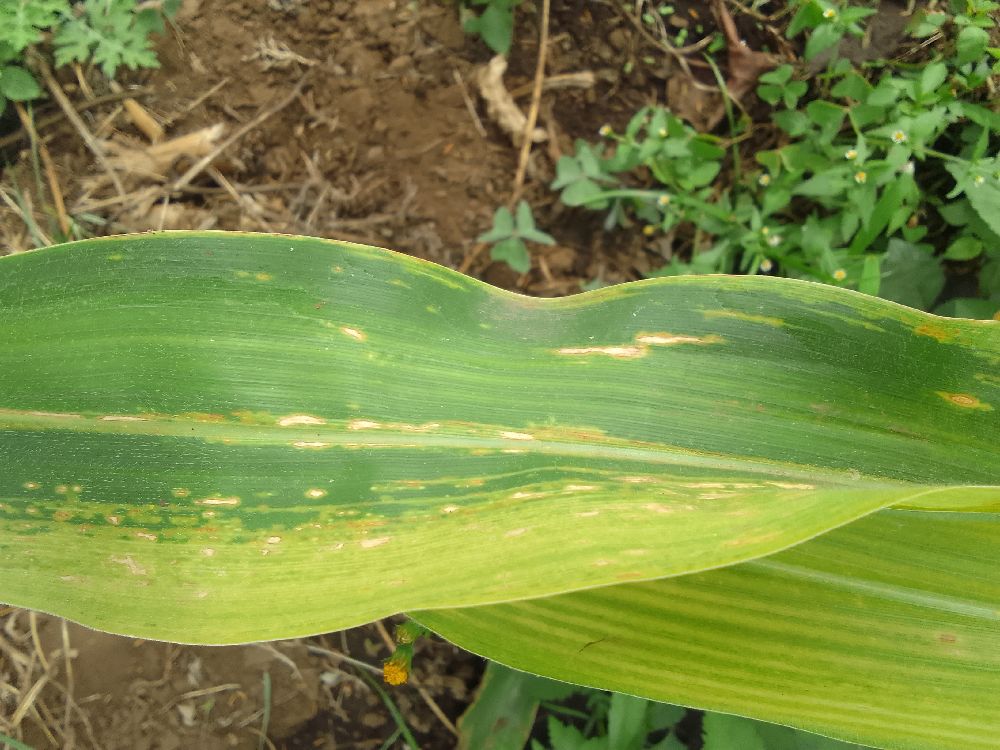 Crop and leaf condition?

maize, maize lethal necrosis
